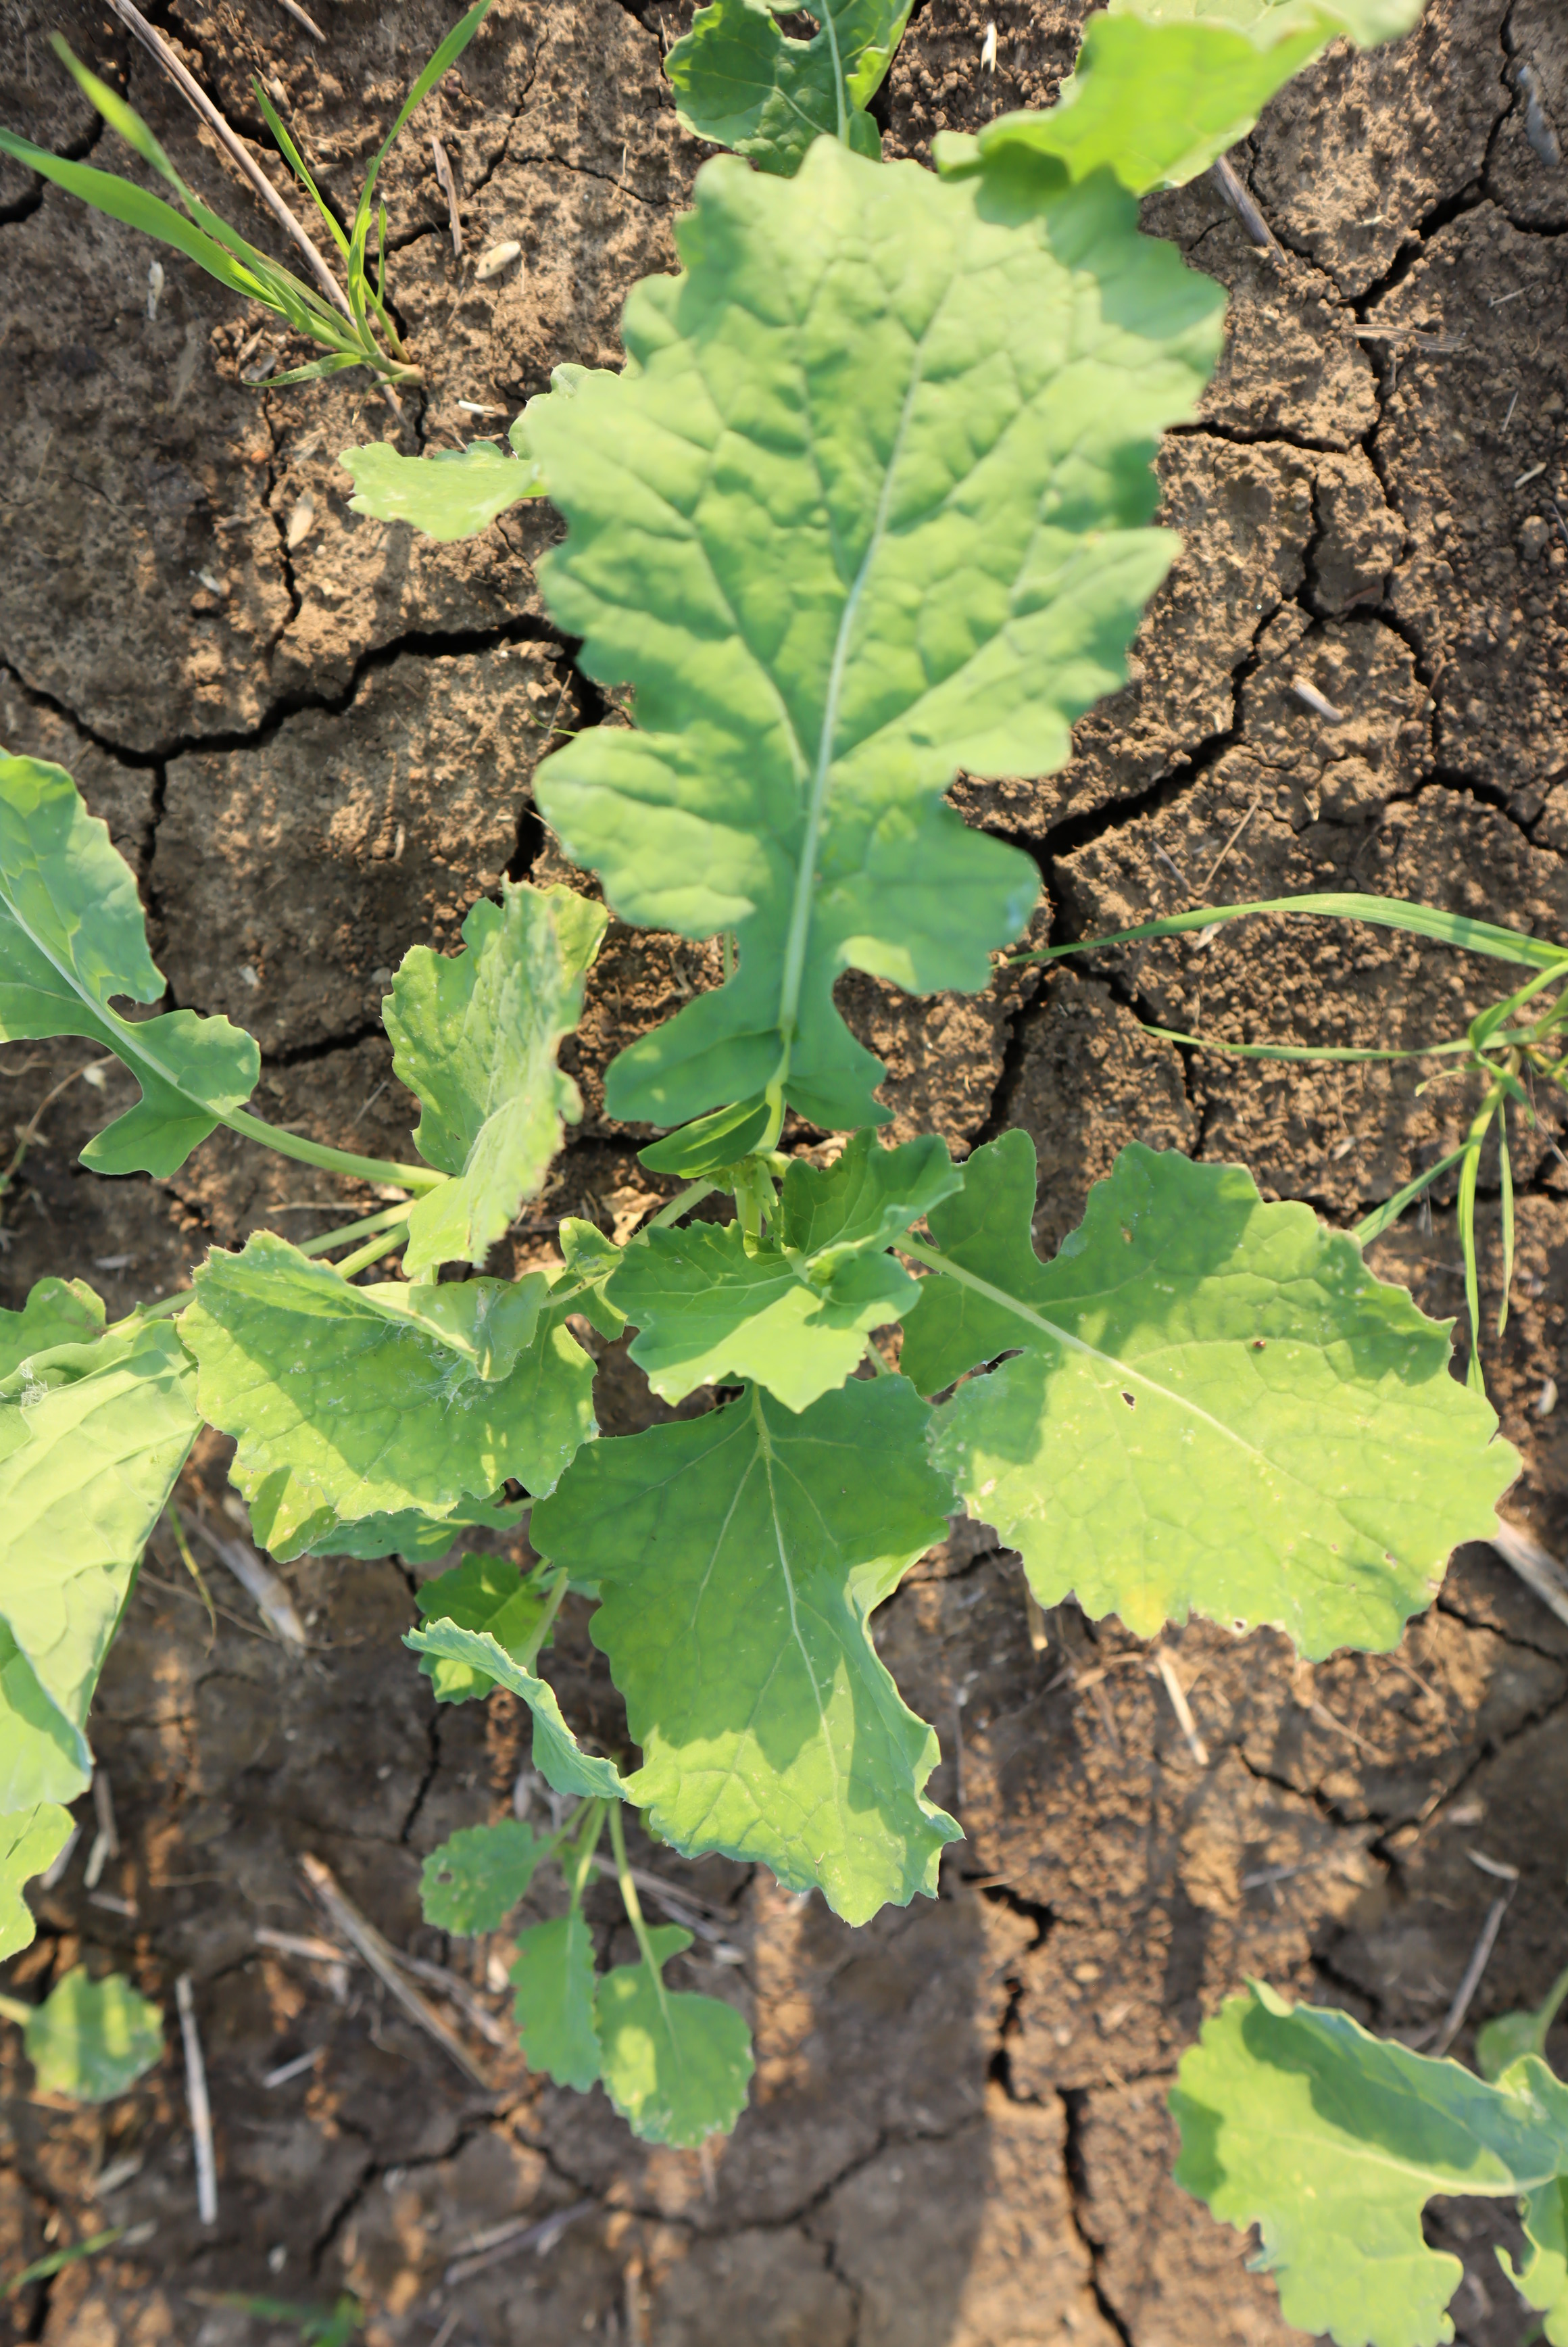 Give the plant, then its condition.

cauliflower, healthy
